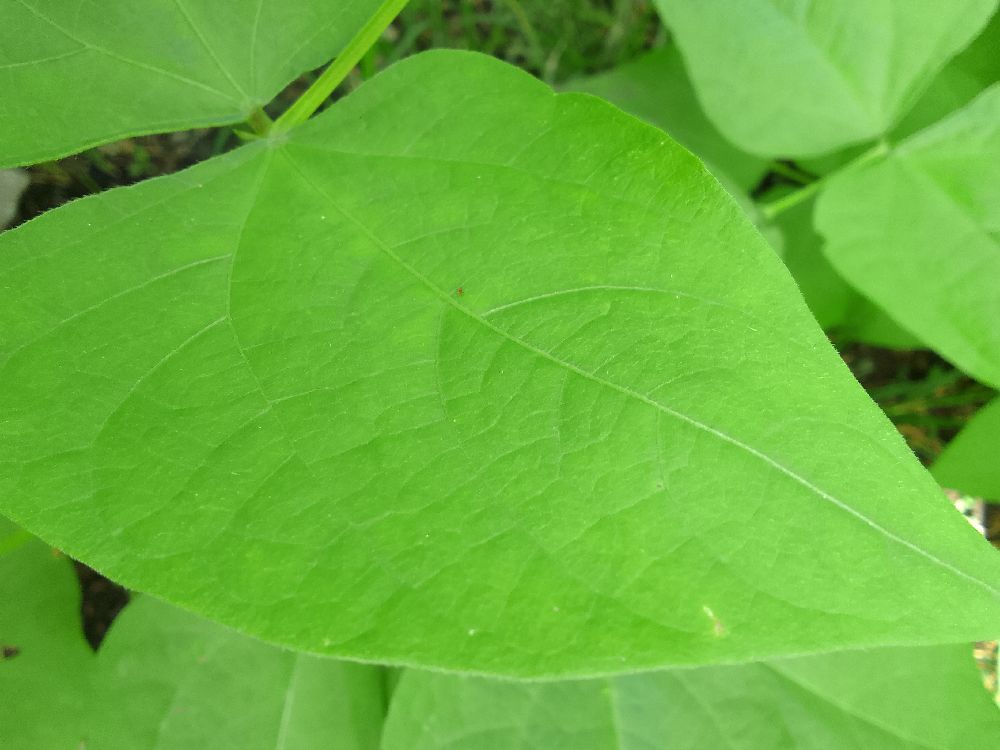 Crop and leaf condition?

common bean, healthy
